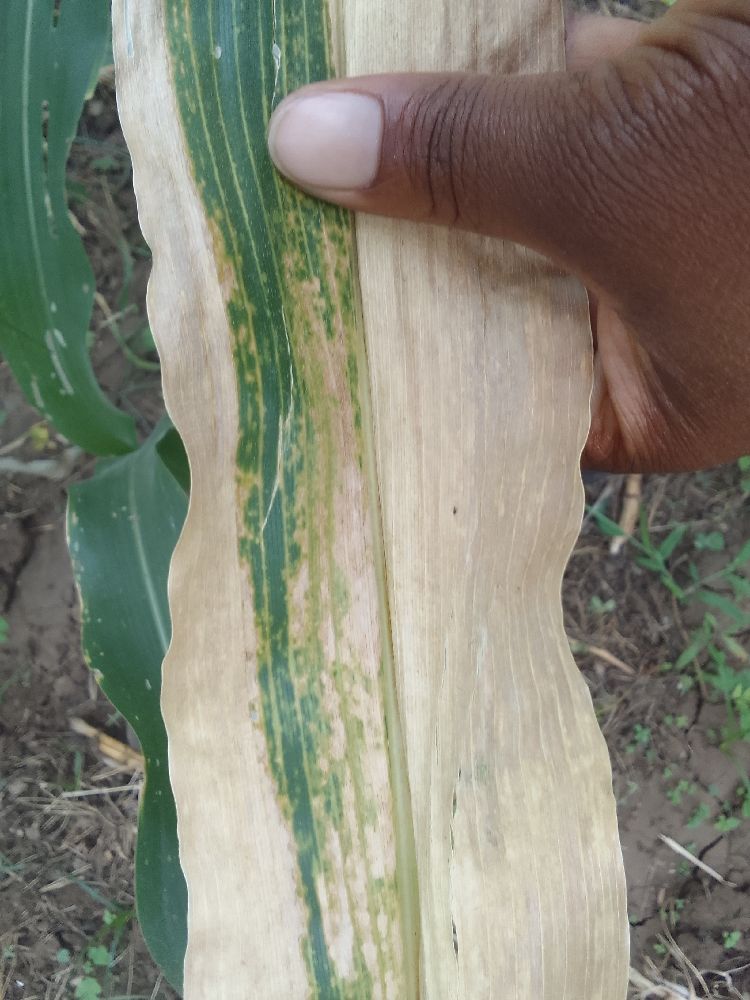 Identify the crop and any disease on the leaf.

maize, maize lethal necrosis
